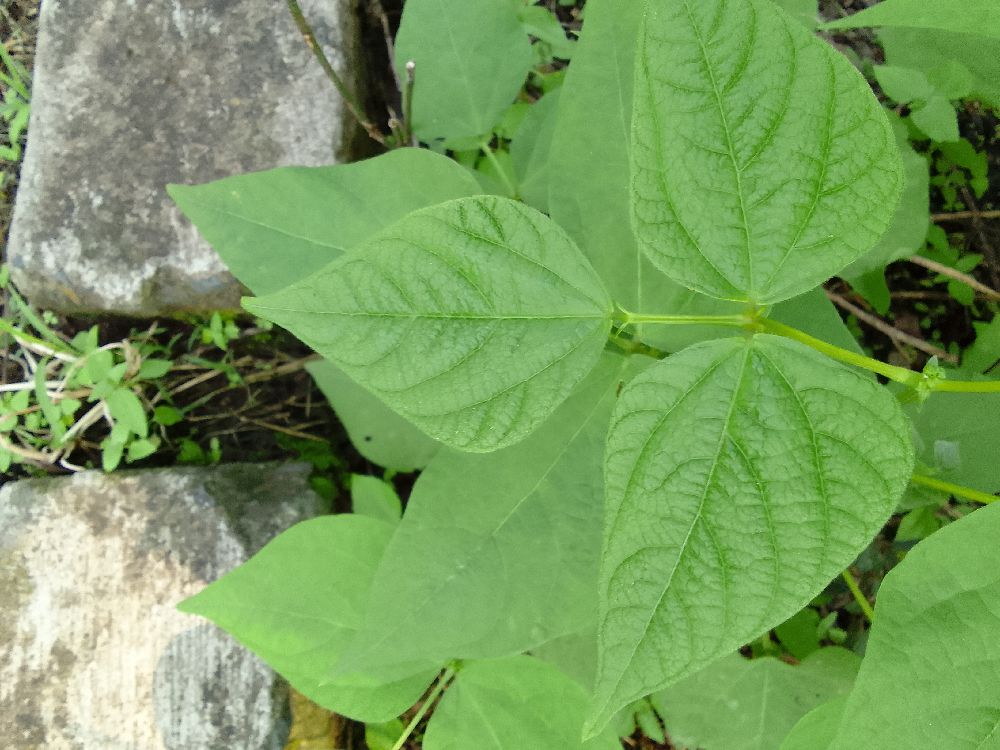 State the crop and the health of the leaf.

common bean, healthy
